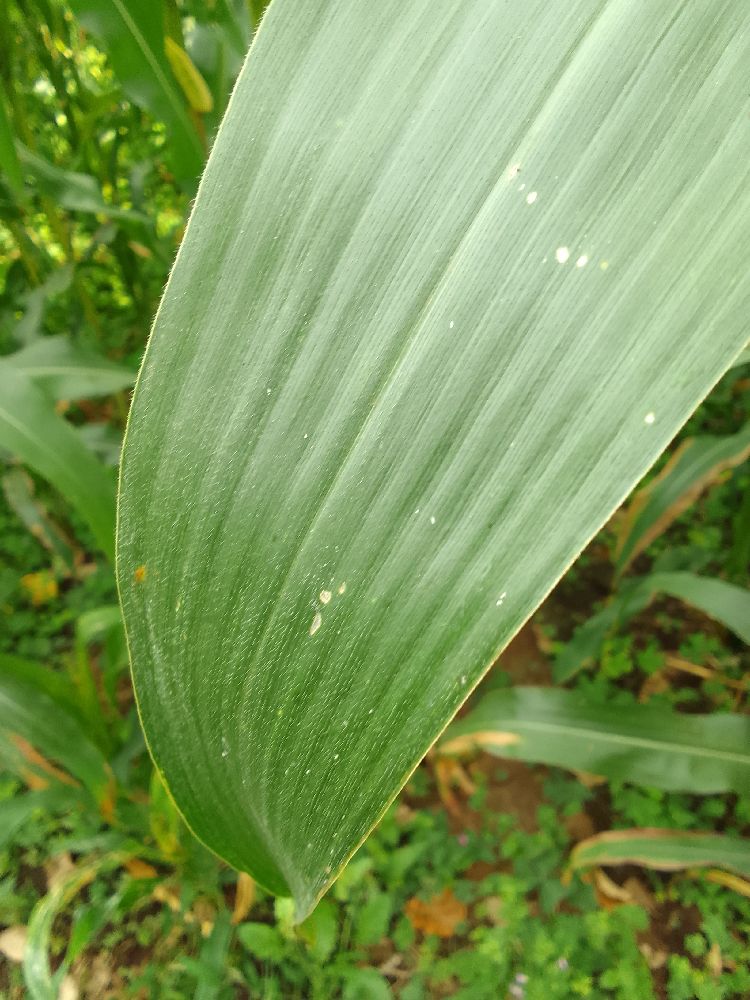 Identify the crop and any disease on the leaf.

maize, healthy
